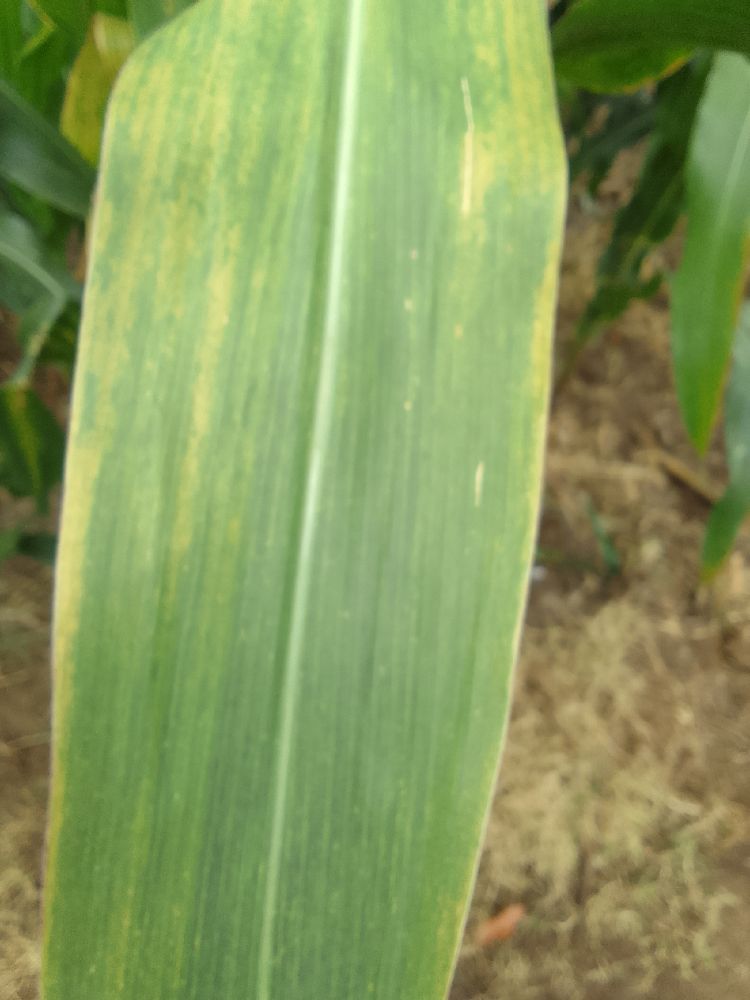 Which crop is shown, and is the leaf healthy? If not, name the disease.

maize, maize lethal necrosis
